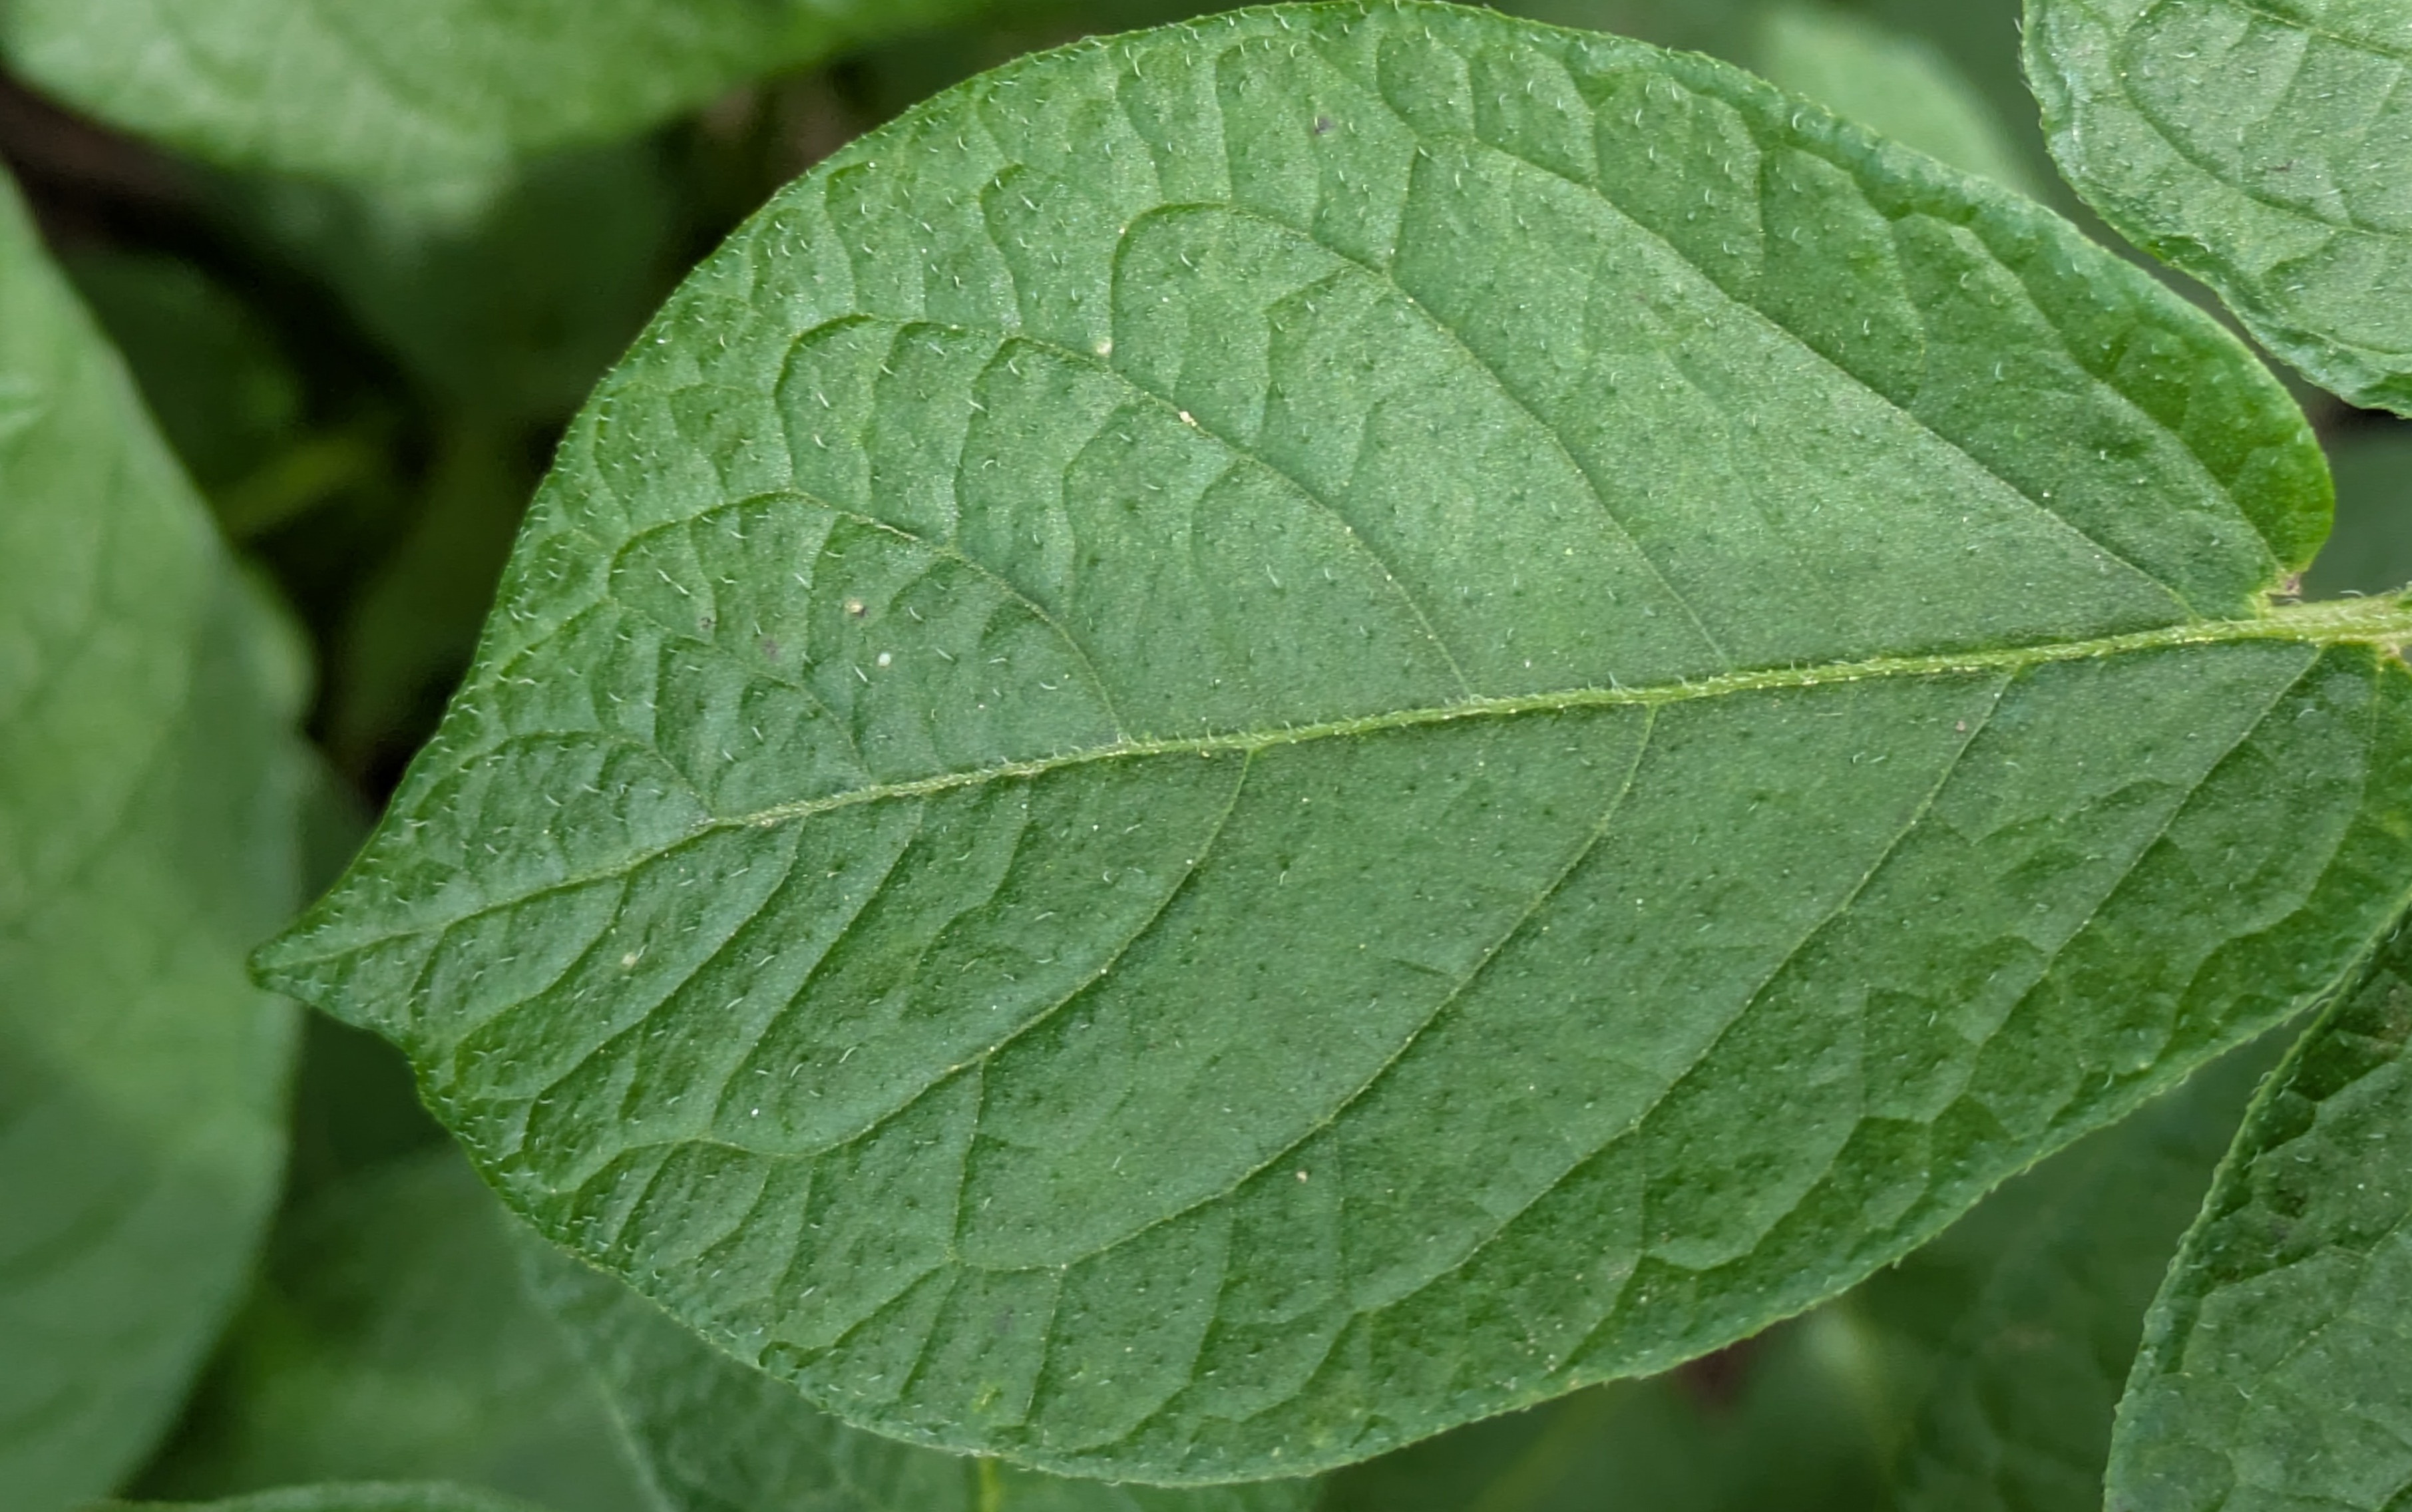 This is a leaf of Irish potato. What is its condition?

healthy
